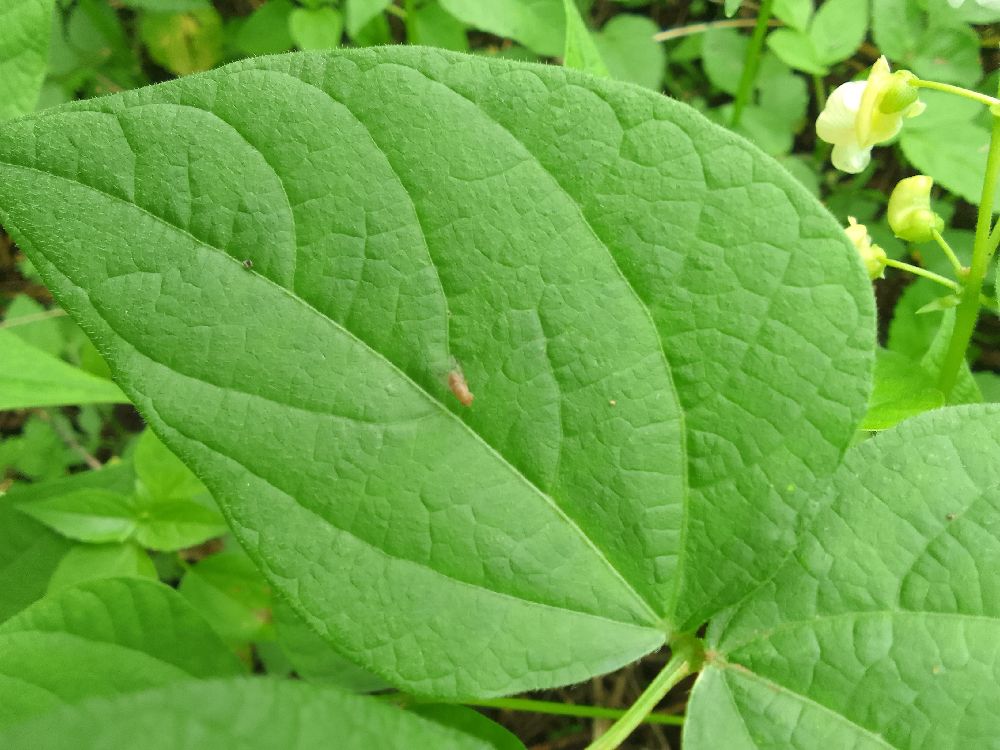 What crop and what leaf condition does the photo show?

common bean, healthy
